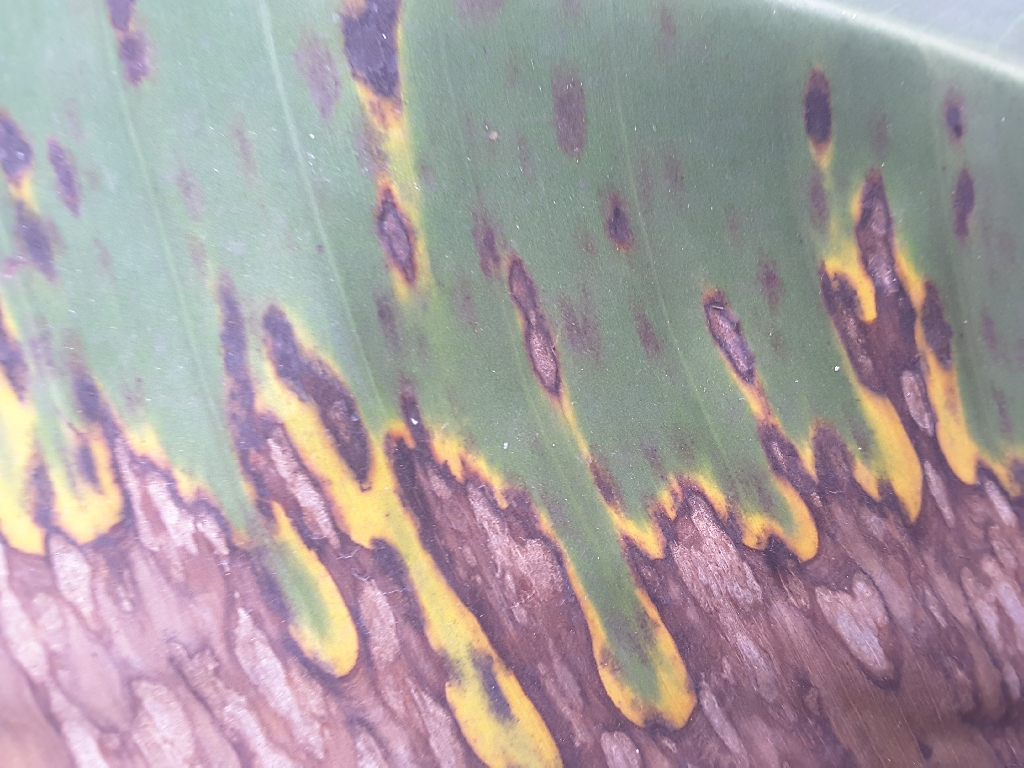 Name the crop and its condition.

banana, black sigatoka
